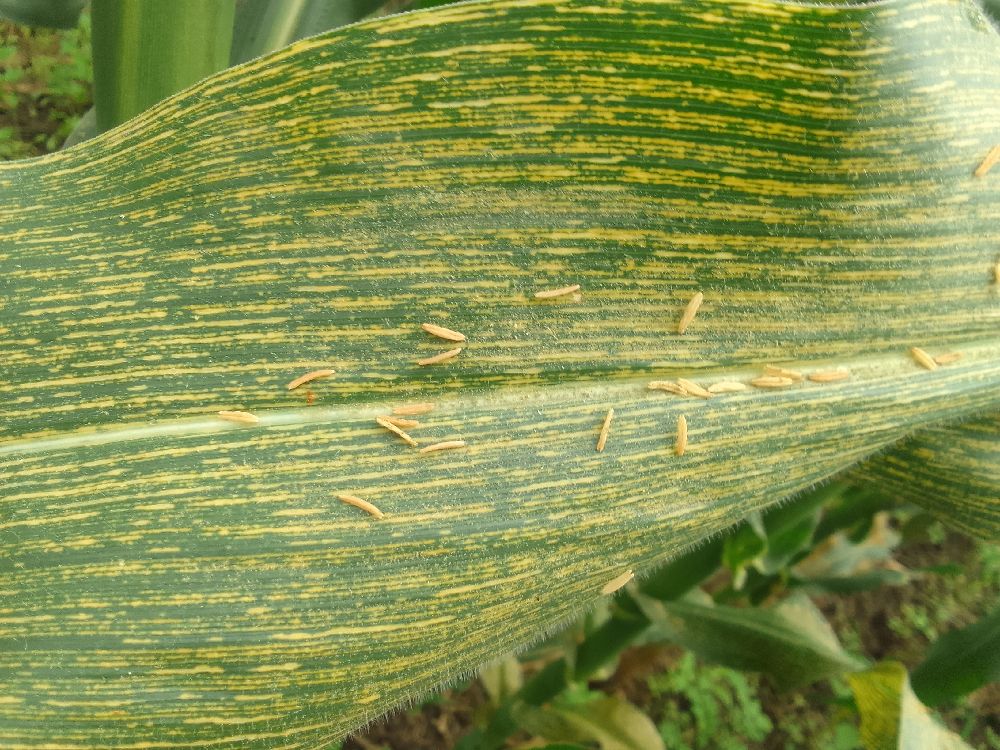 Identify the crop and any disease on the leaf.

maize, maize streak virus
